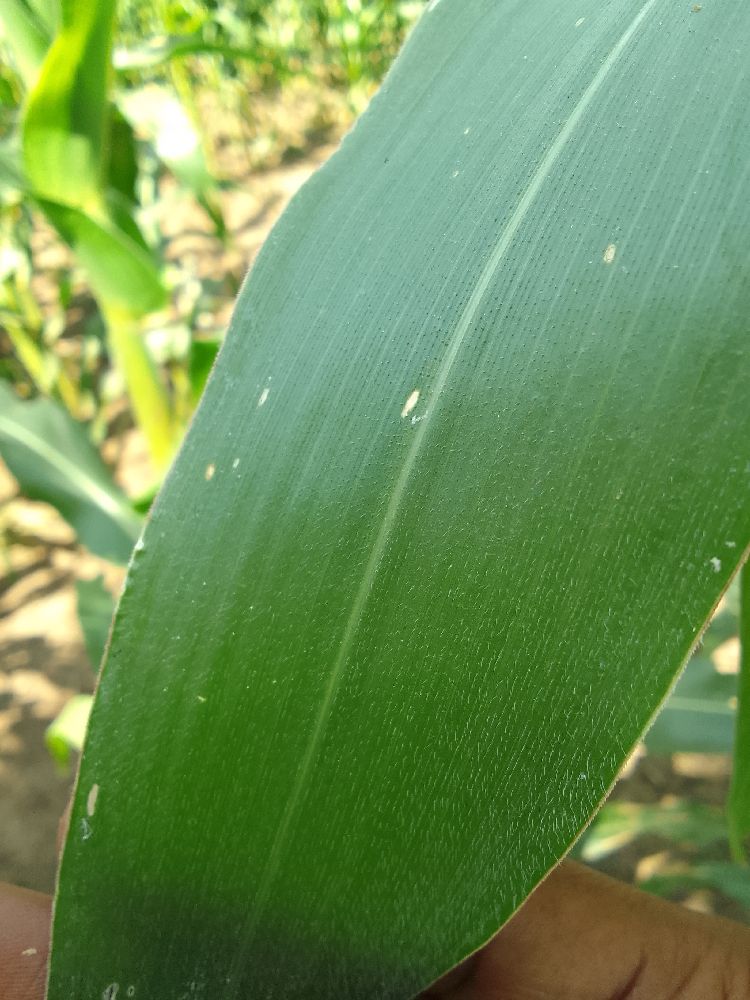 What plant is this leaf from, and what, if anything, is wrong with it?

maize, healthy
